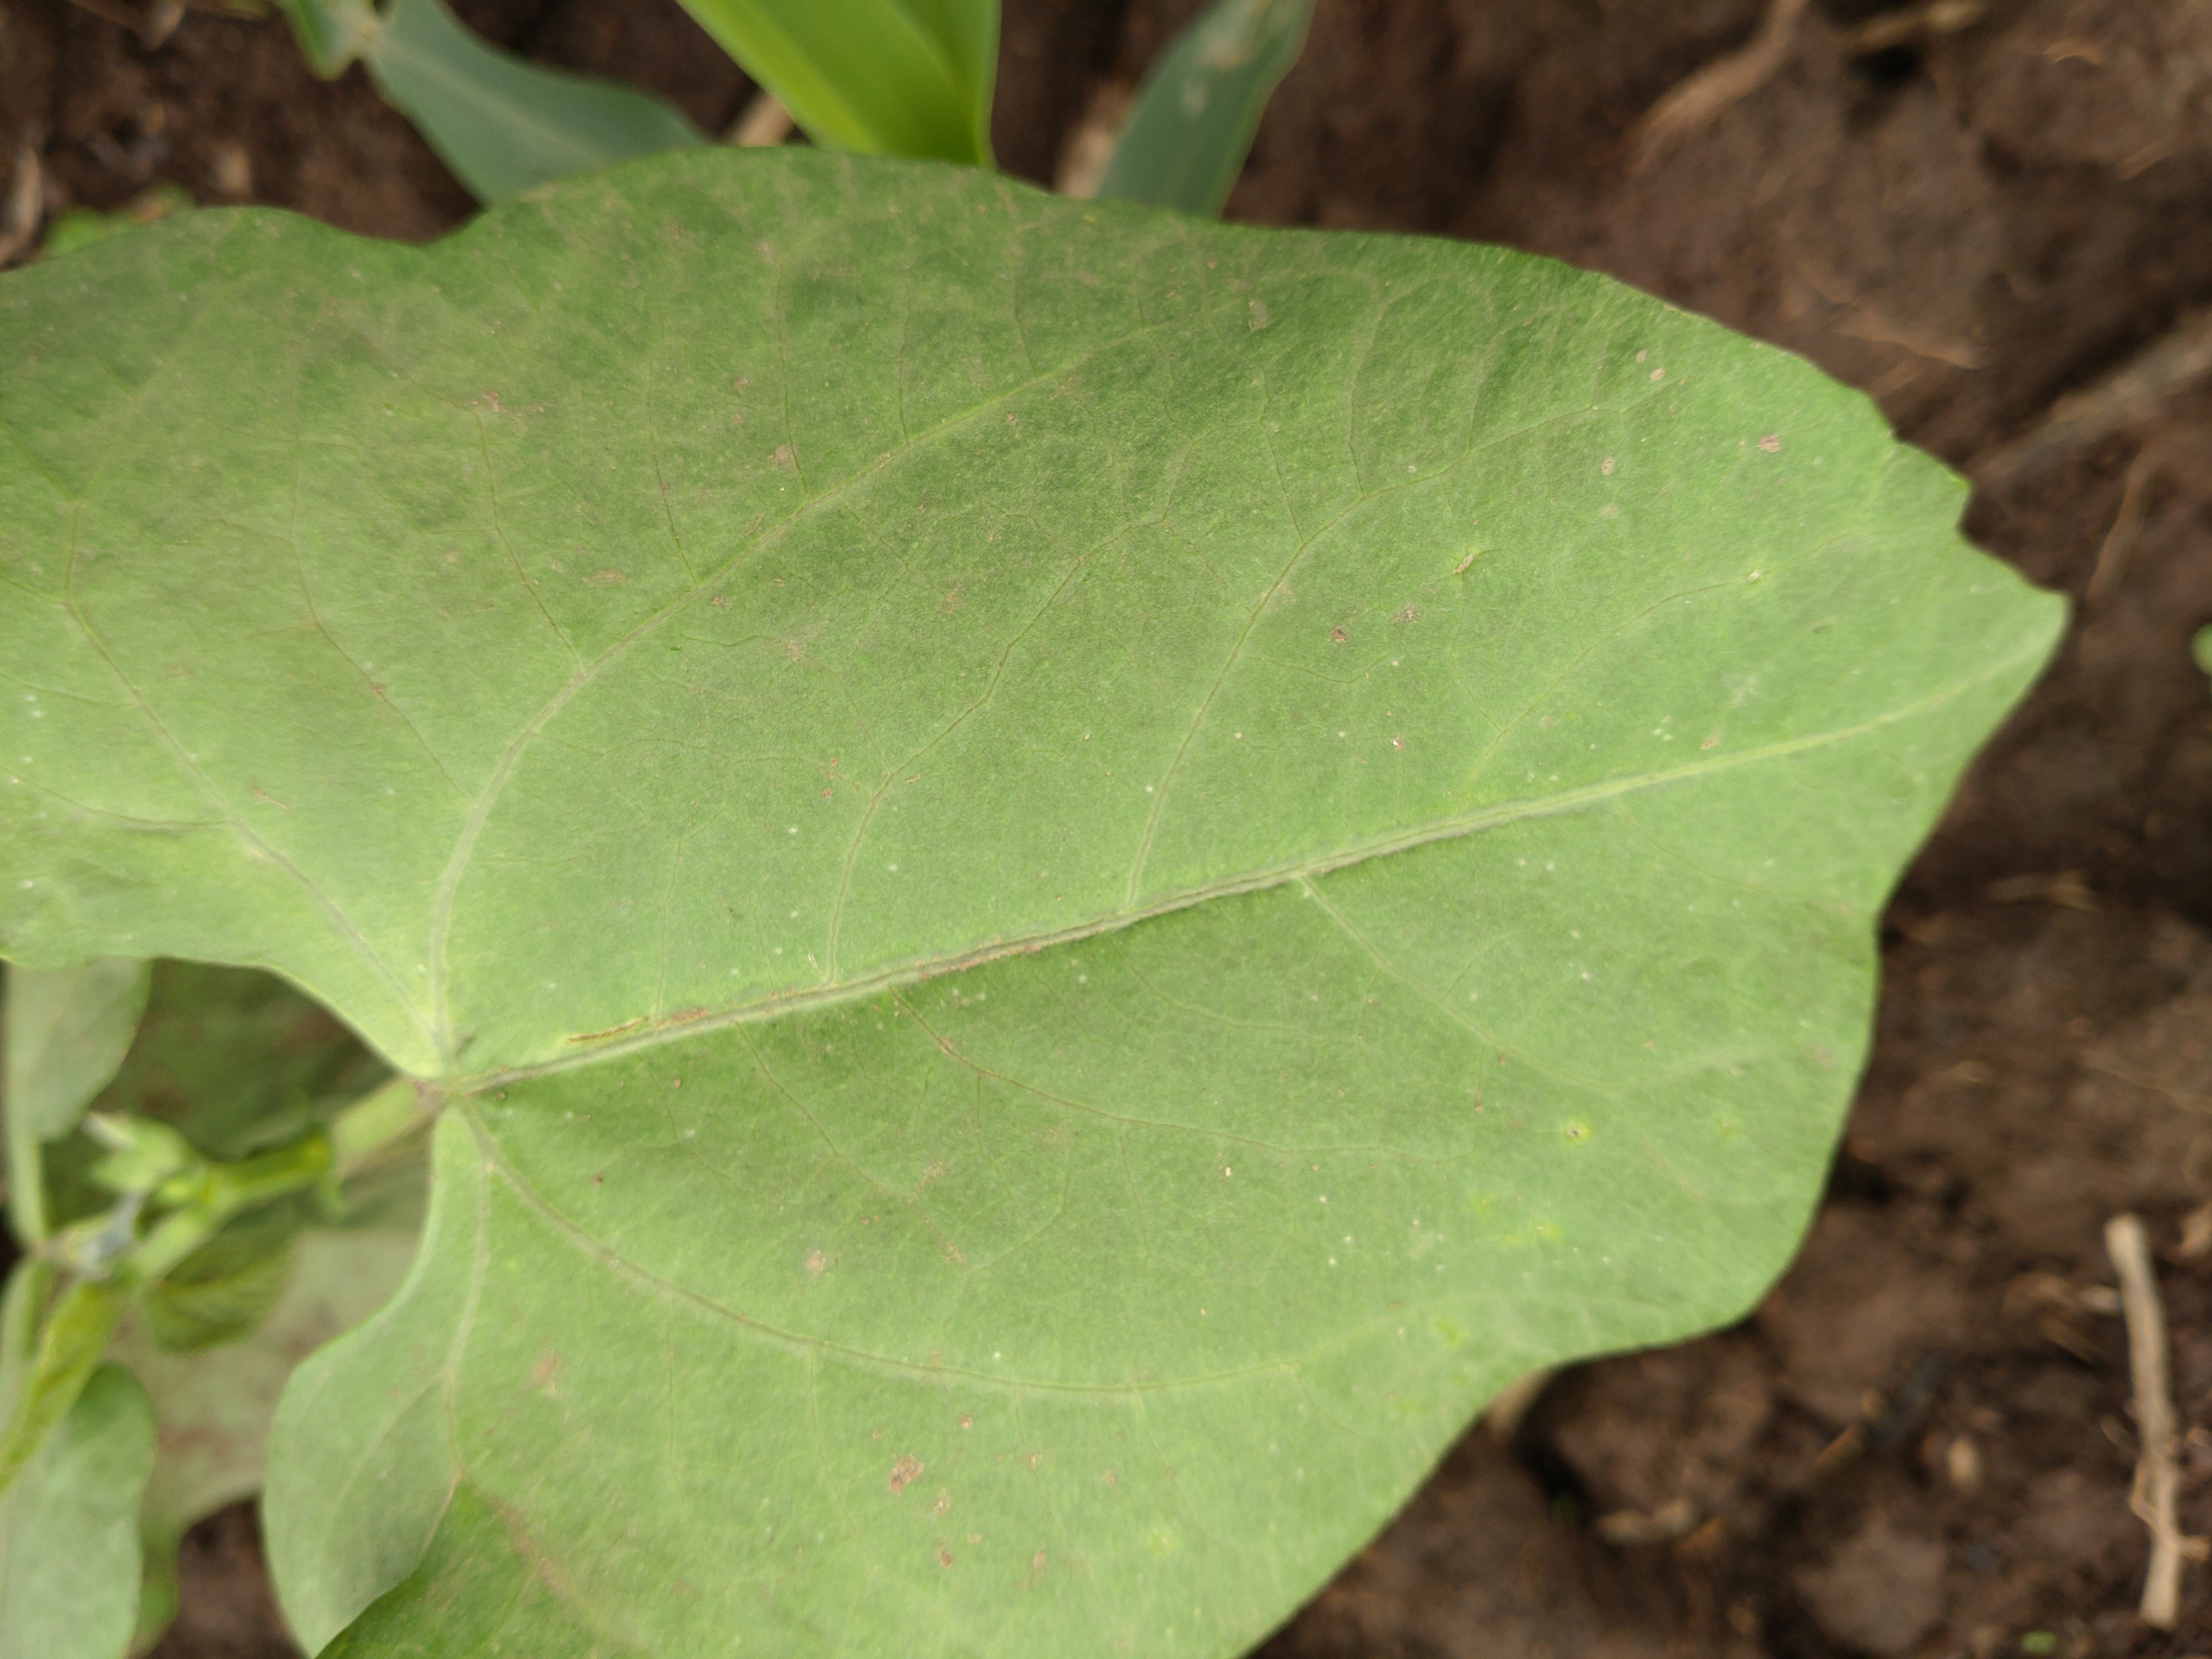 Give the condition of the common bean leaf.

healthy
